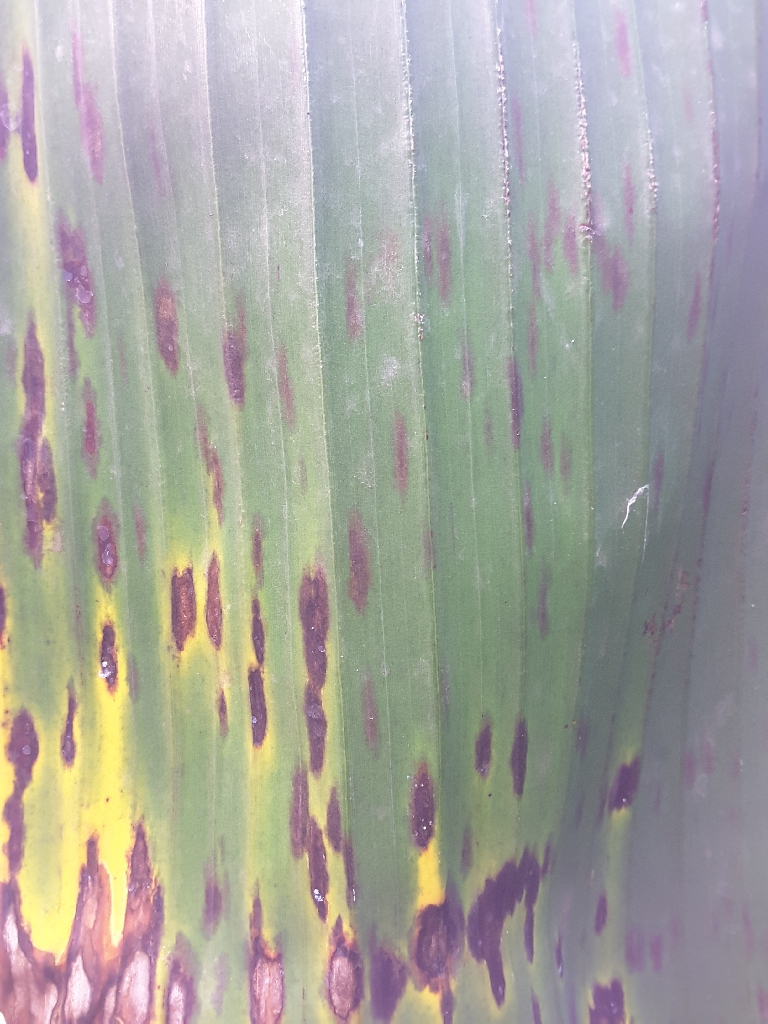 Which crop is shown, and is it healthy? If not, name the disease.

banana, black sigatoka
